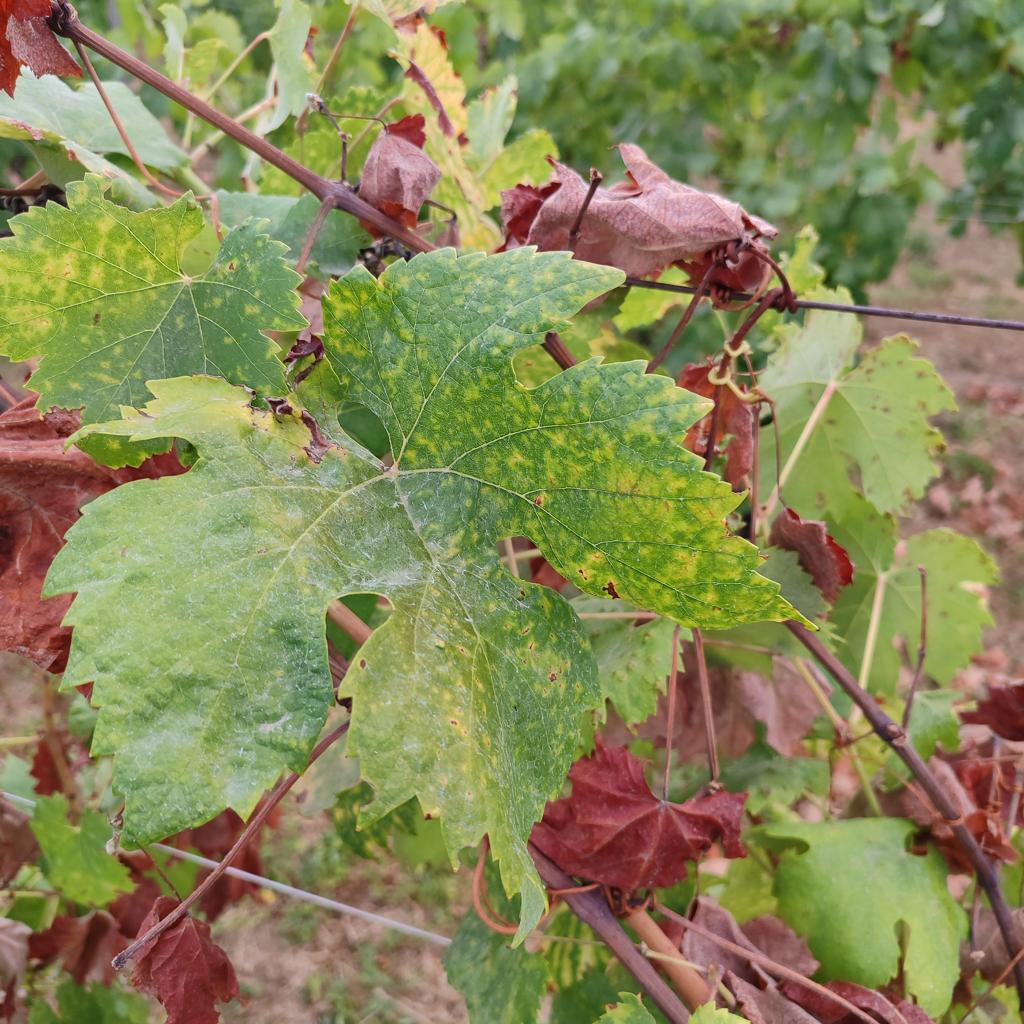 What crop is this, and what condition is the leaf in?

grapevine, esca complex
